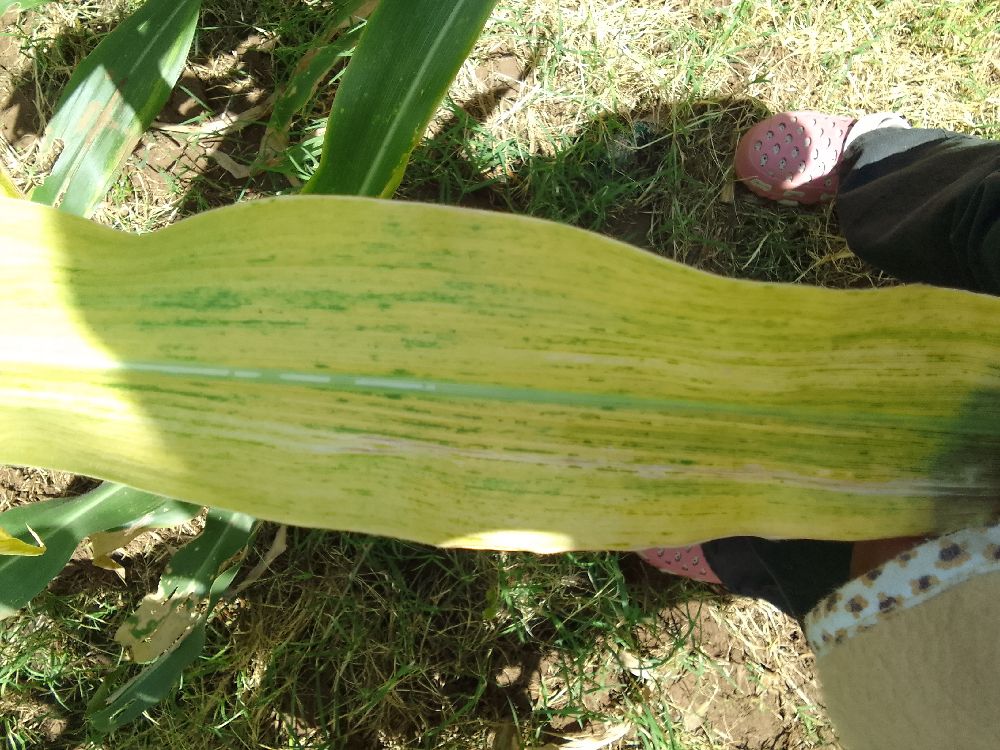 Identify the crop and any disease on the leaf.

maize, maize lethal necrosis
